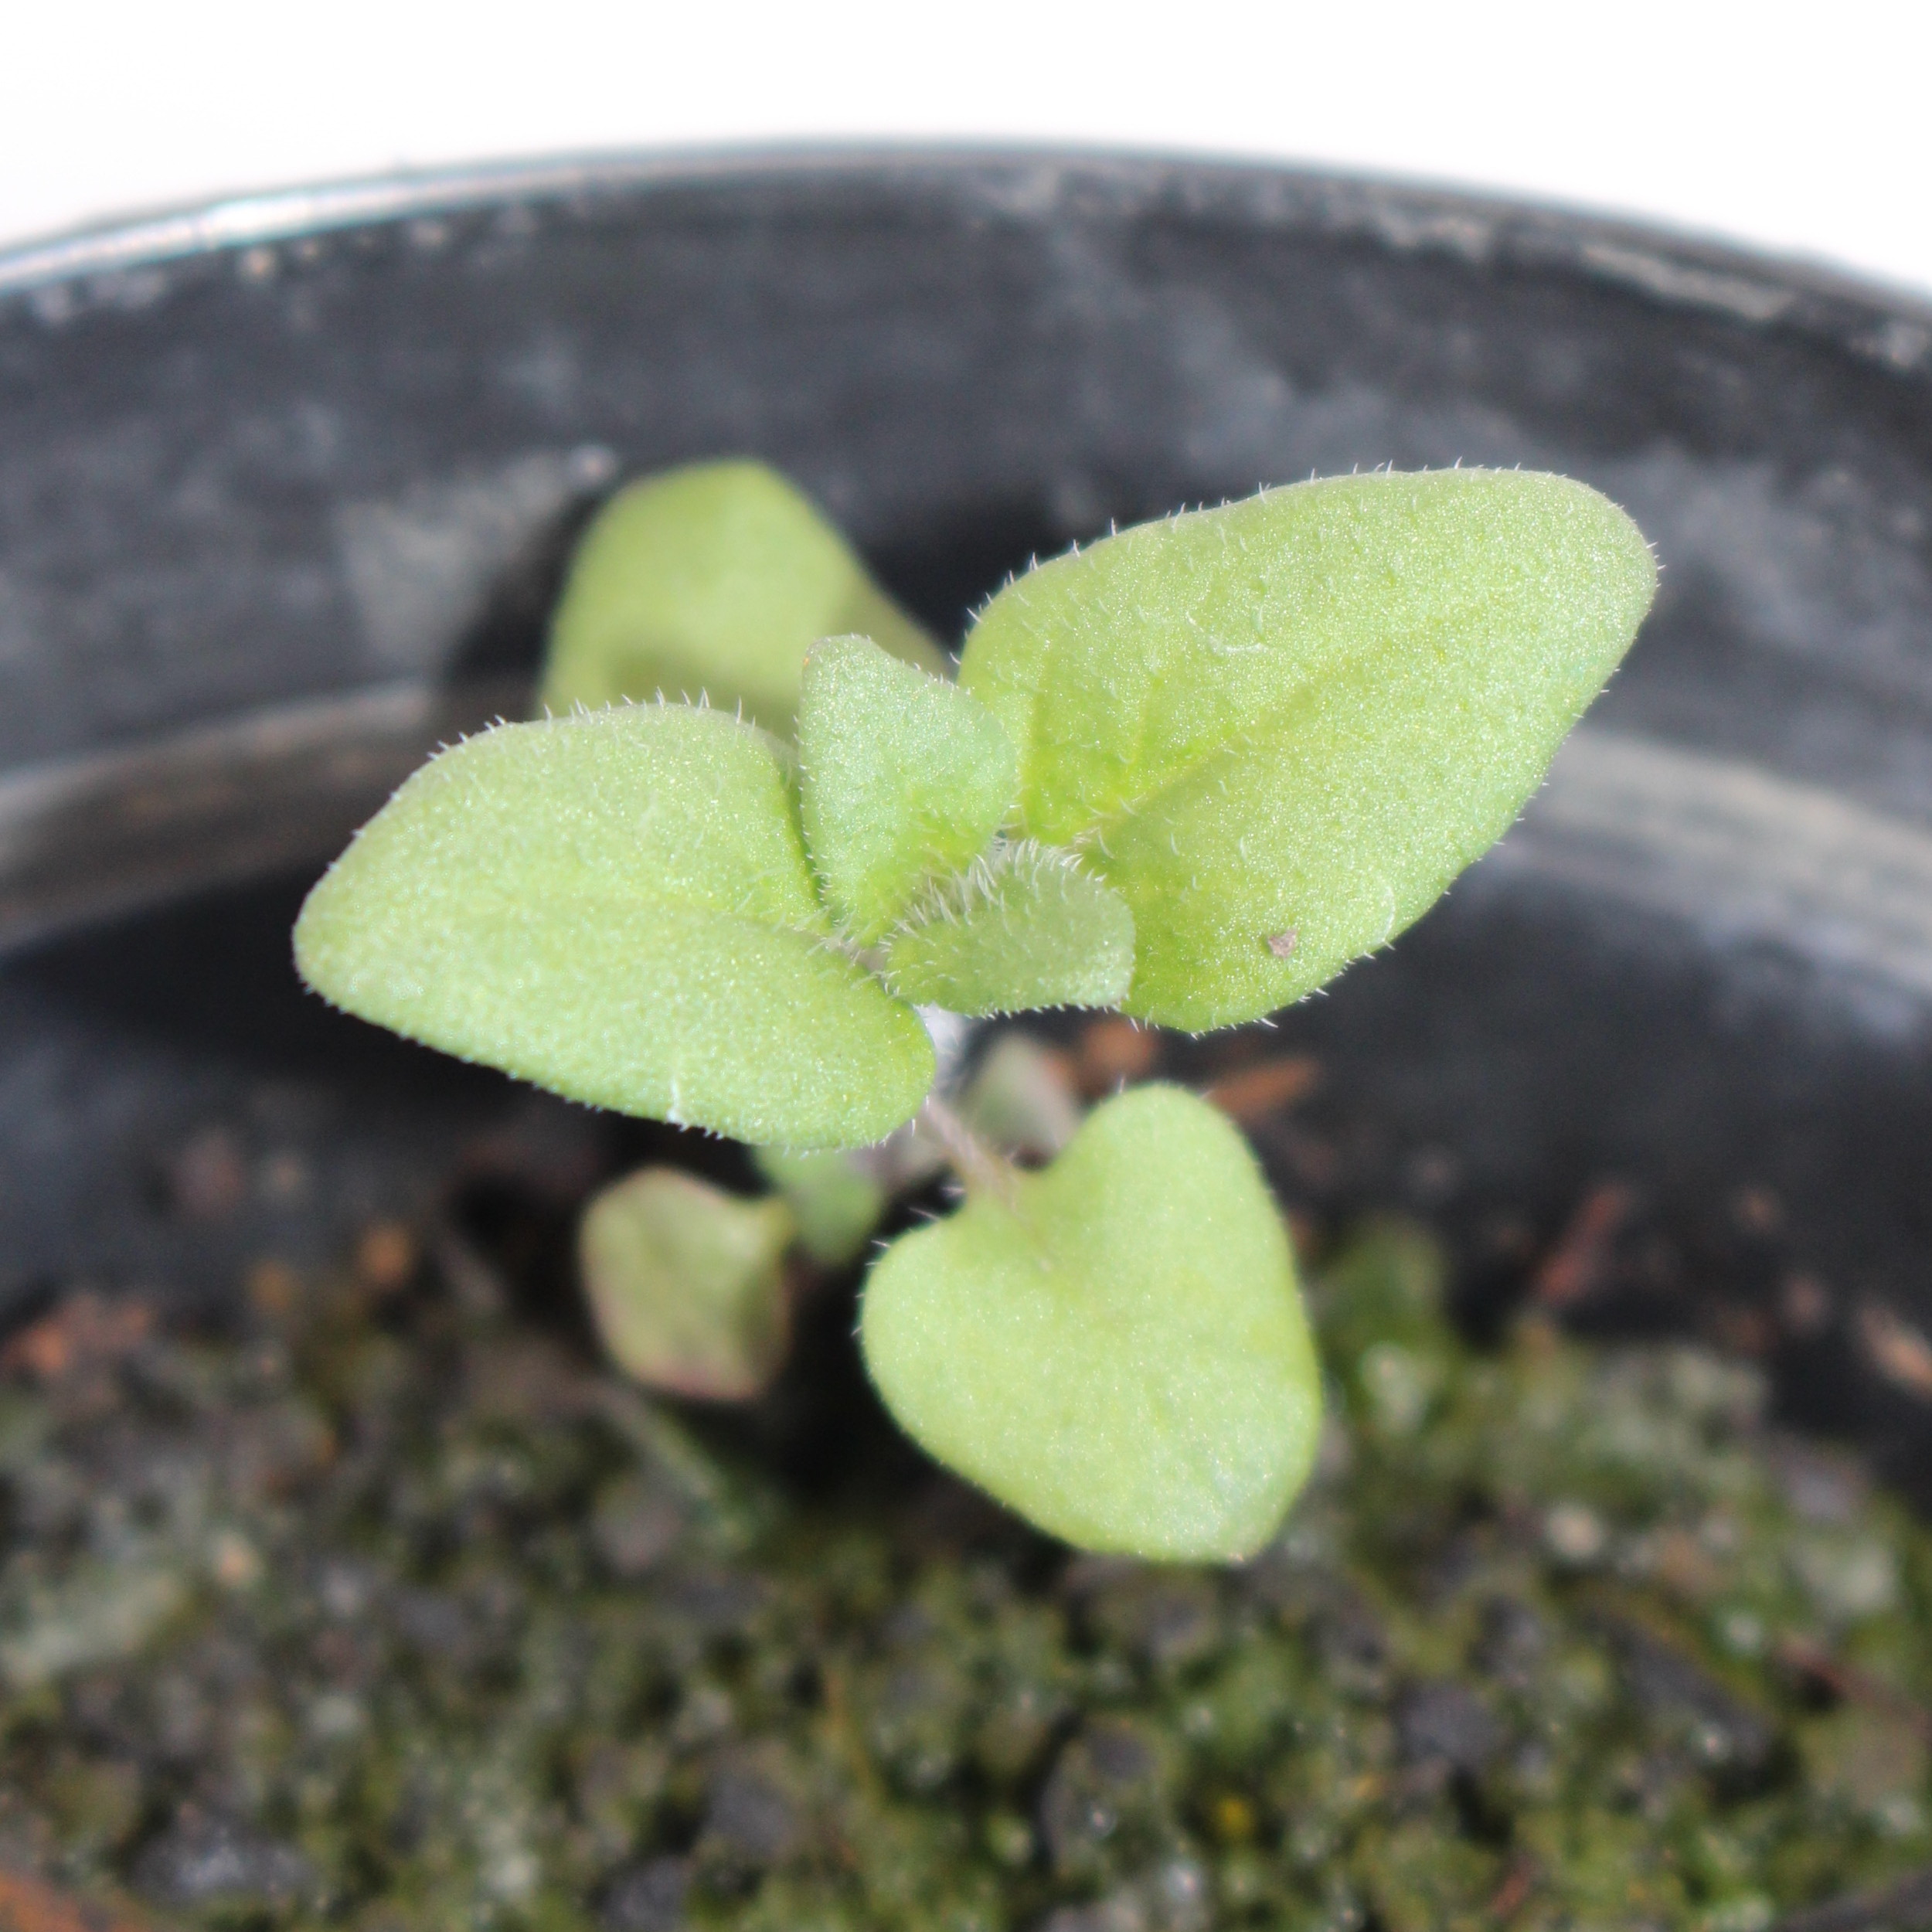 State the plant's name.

Veronica persica
